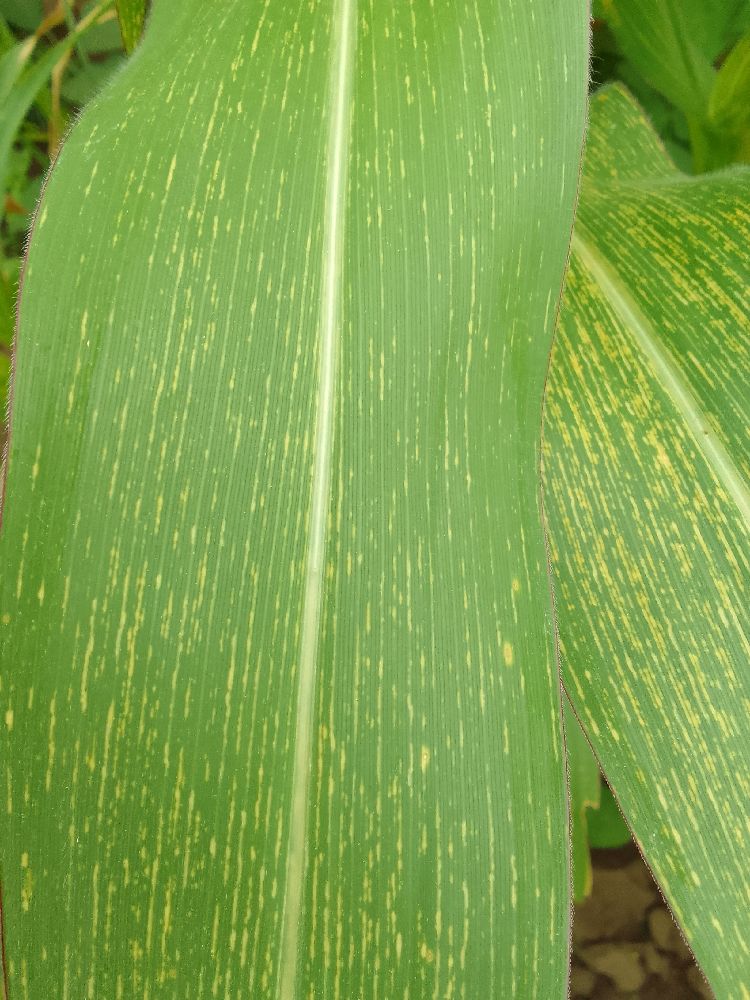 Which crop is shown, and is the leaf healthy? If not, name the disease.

maize, maize streak virus
